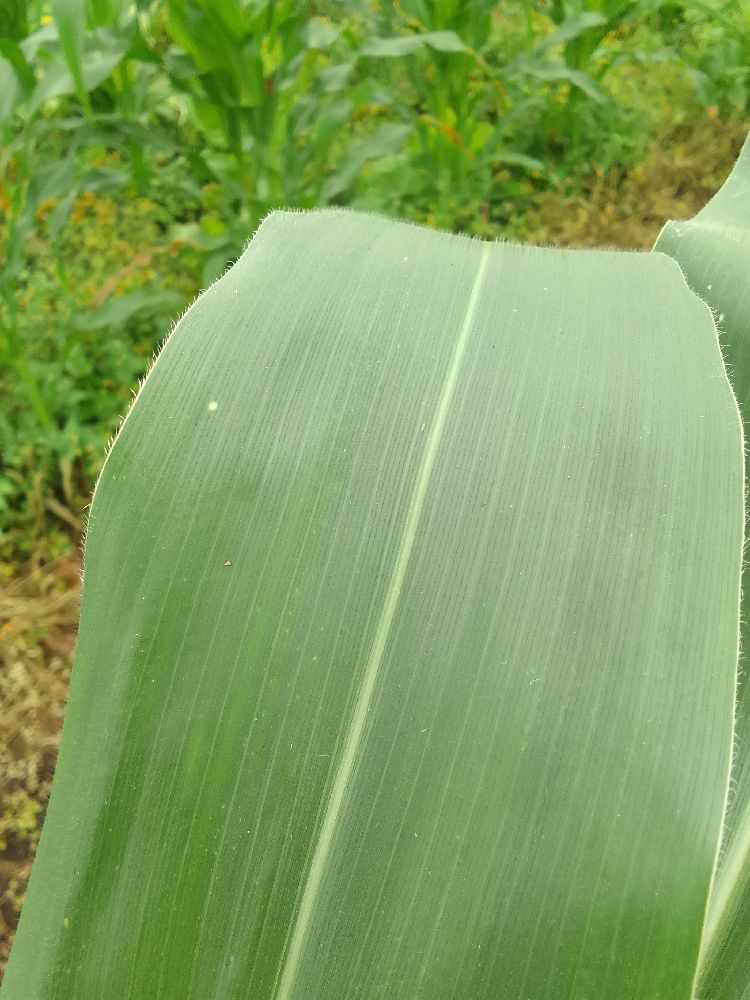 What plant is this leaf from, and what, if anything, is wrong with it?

maize, healthy
